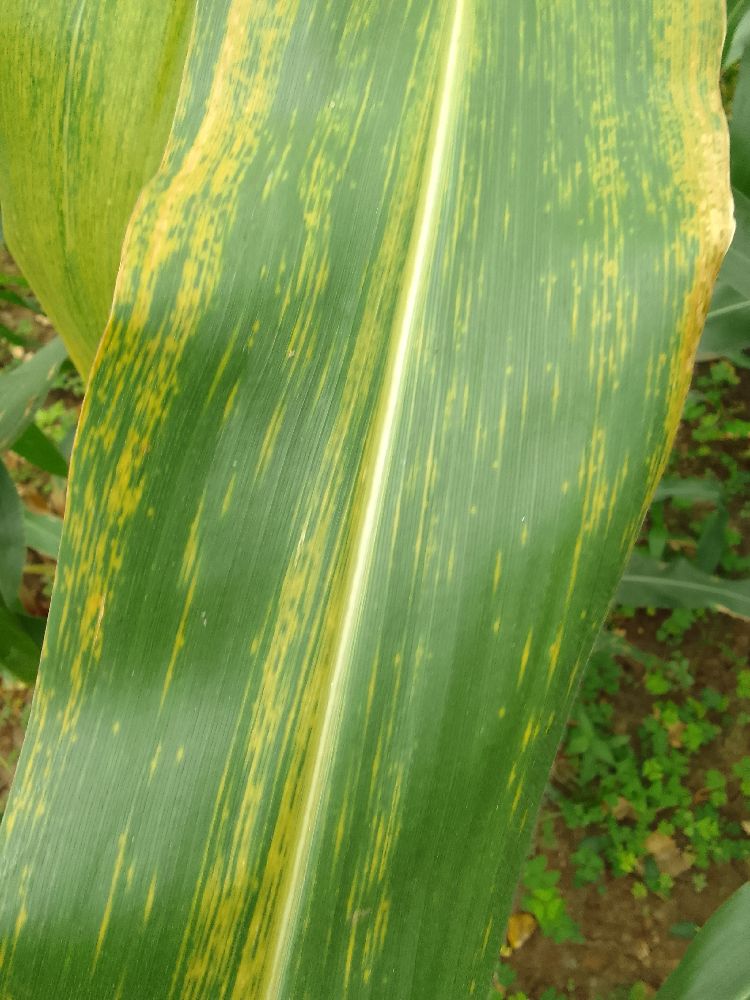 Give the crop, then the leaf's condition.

maize, maize lethal necrosis
